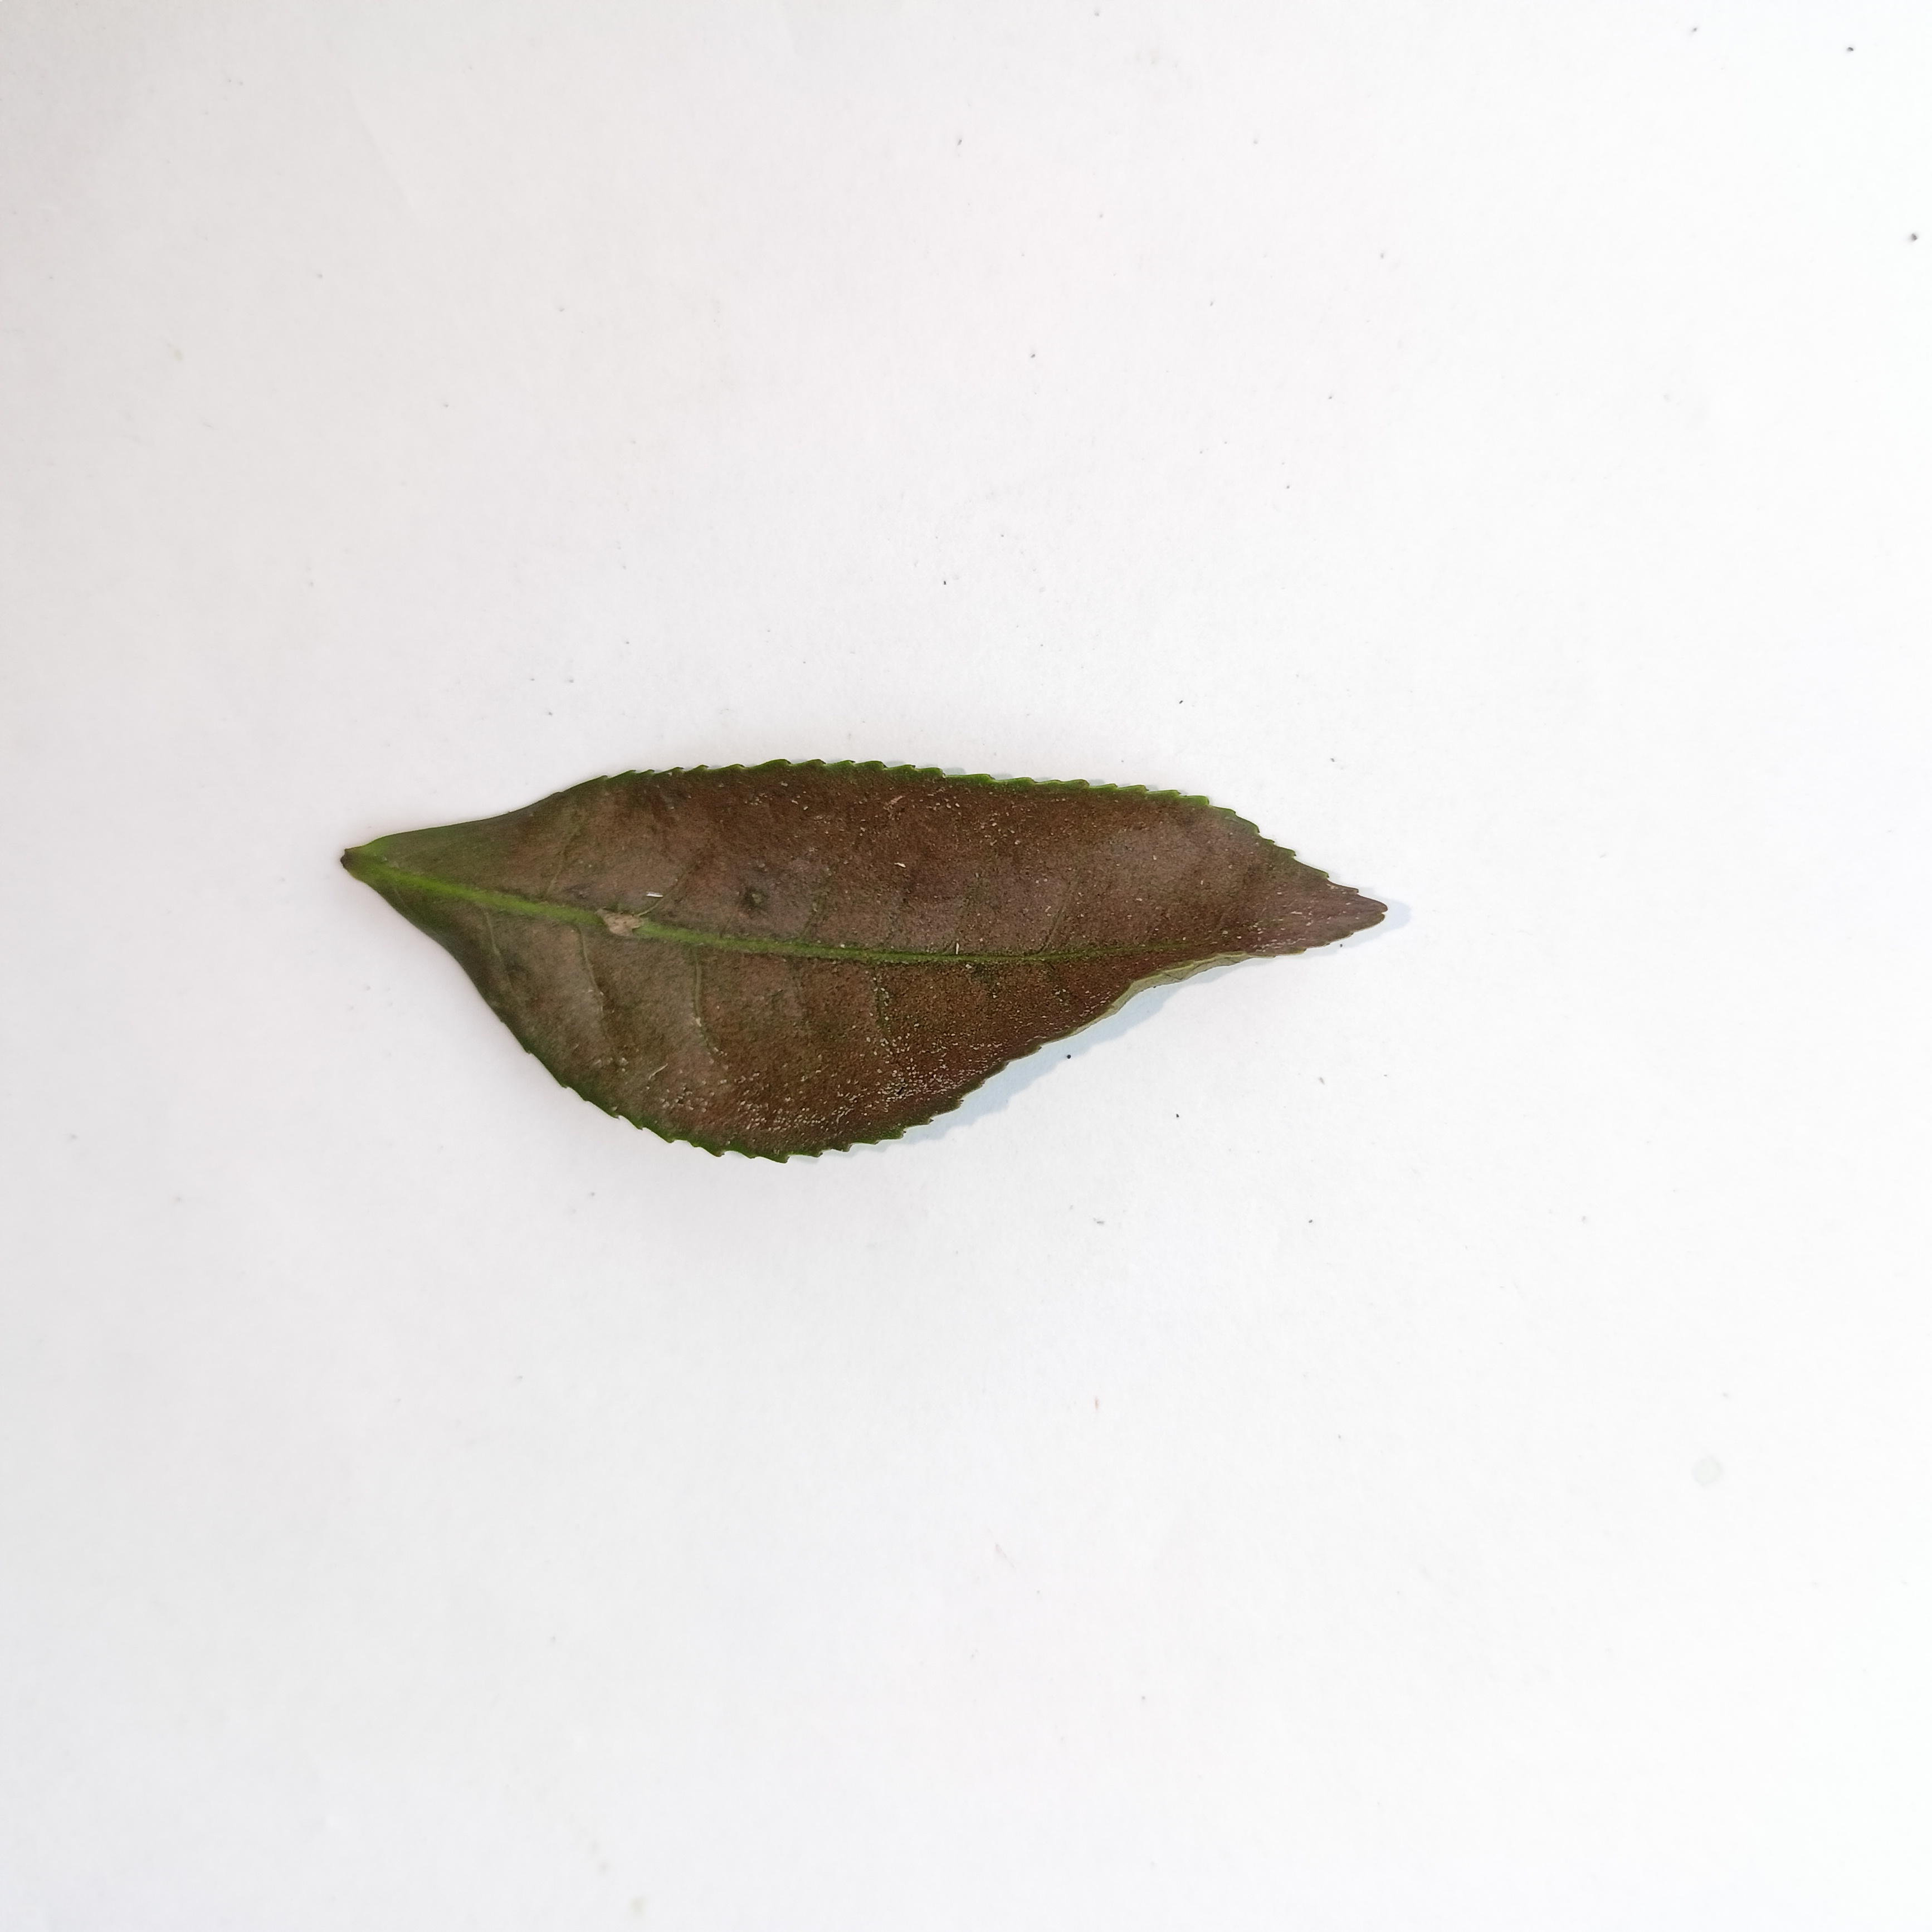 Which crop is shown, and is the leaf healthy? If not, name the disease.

tea, red rust
